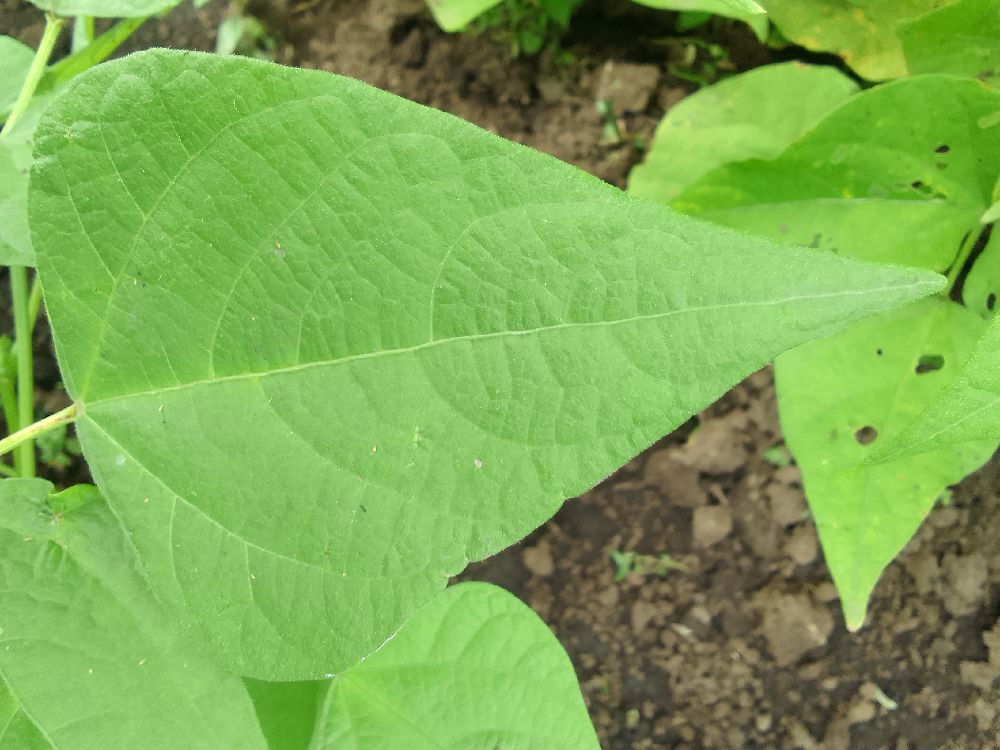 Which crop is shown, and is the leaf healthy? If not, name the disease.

common bean, healthy
